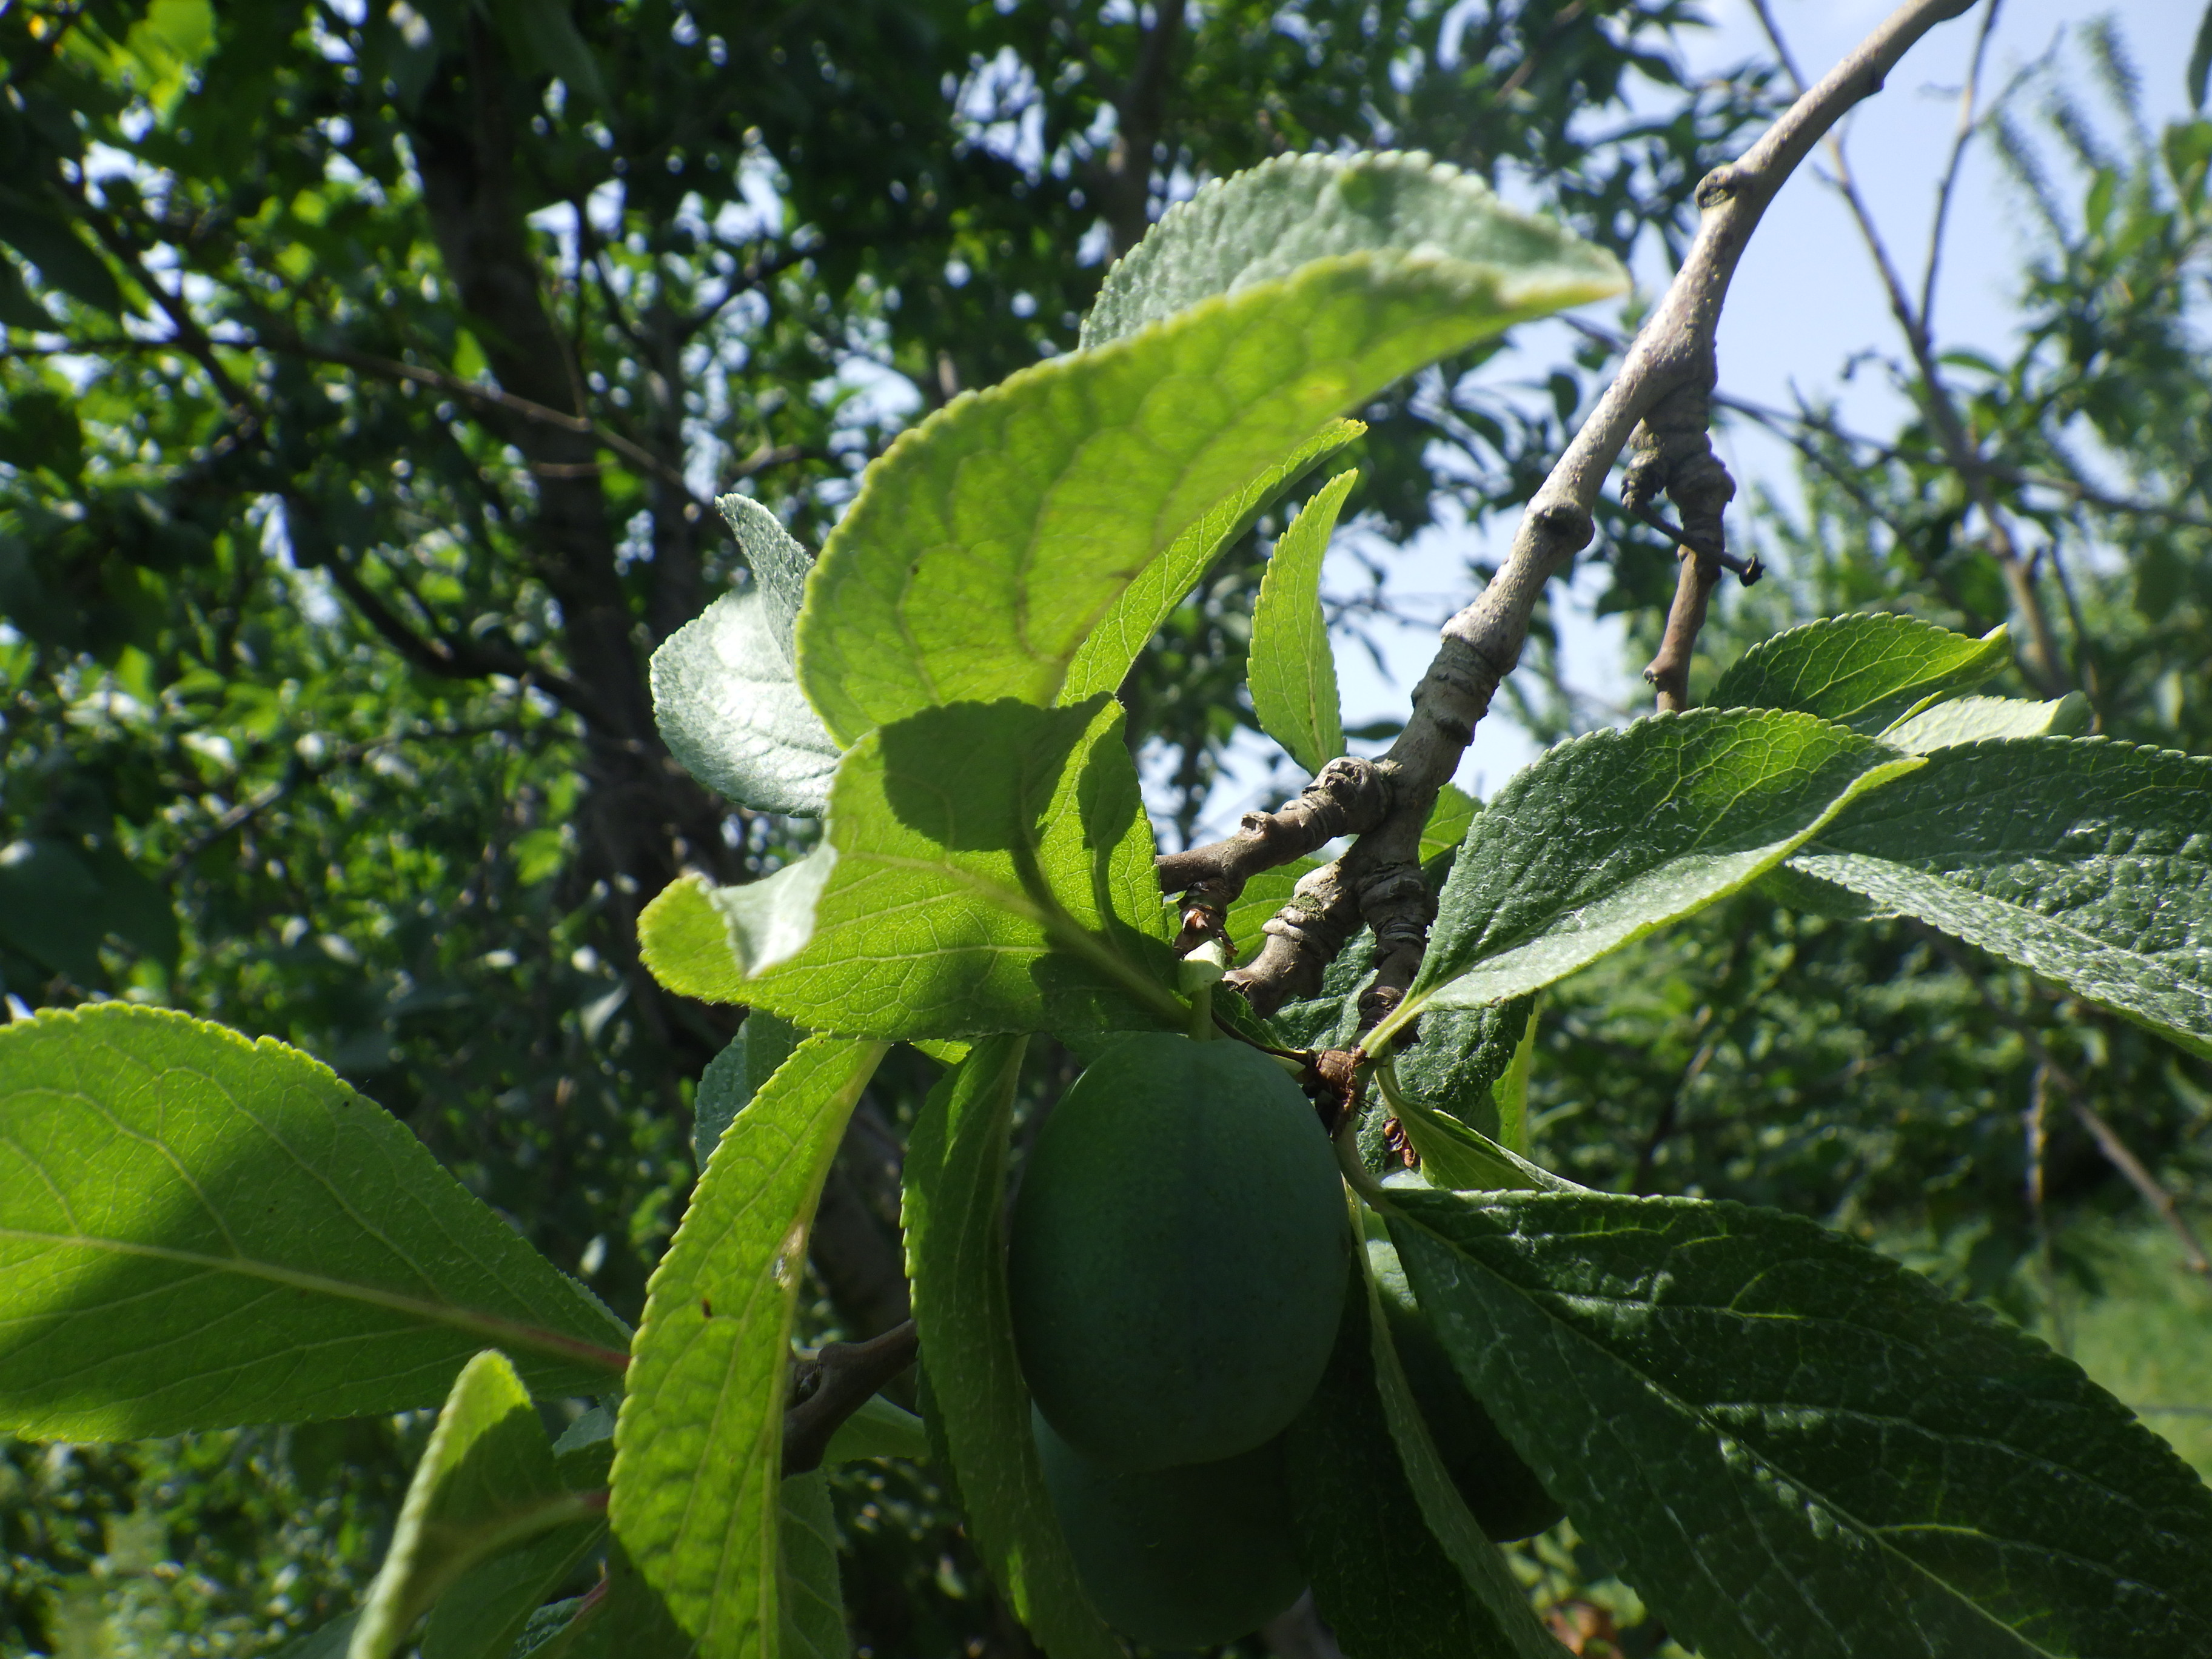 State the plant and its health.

plum, phytophagous
